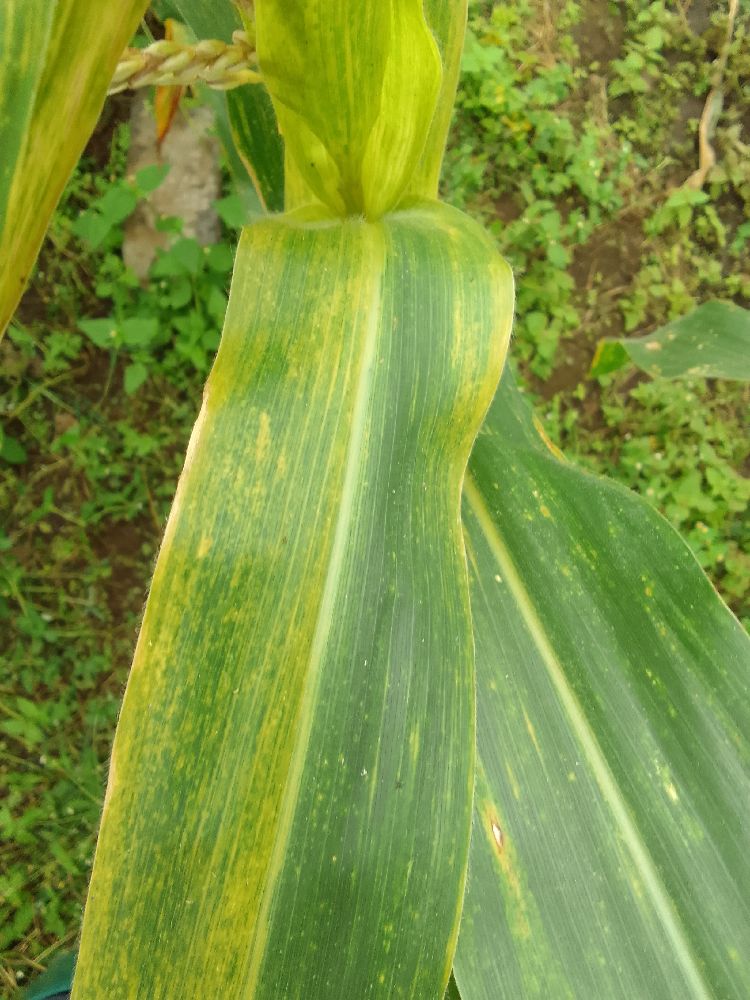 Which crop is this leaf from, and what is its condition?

maize, maize lethal necrosis
